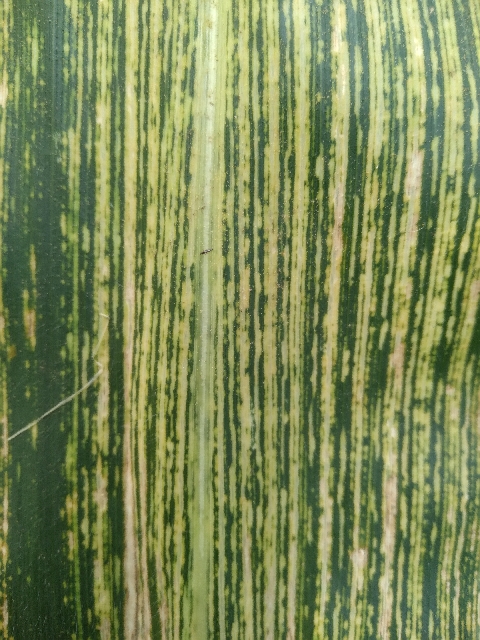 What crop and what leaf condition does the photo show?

maize, maize streak virus
